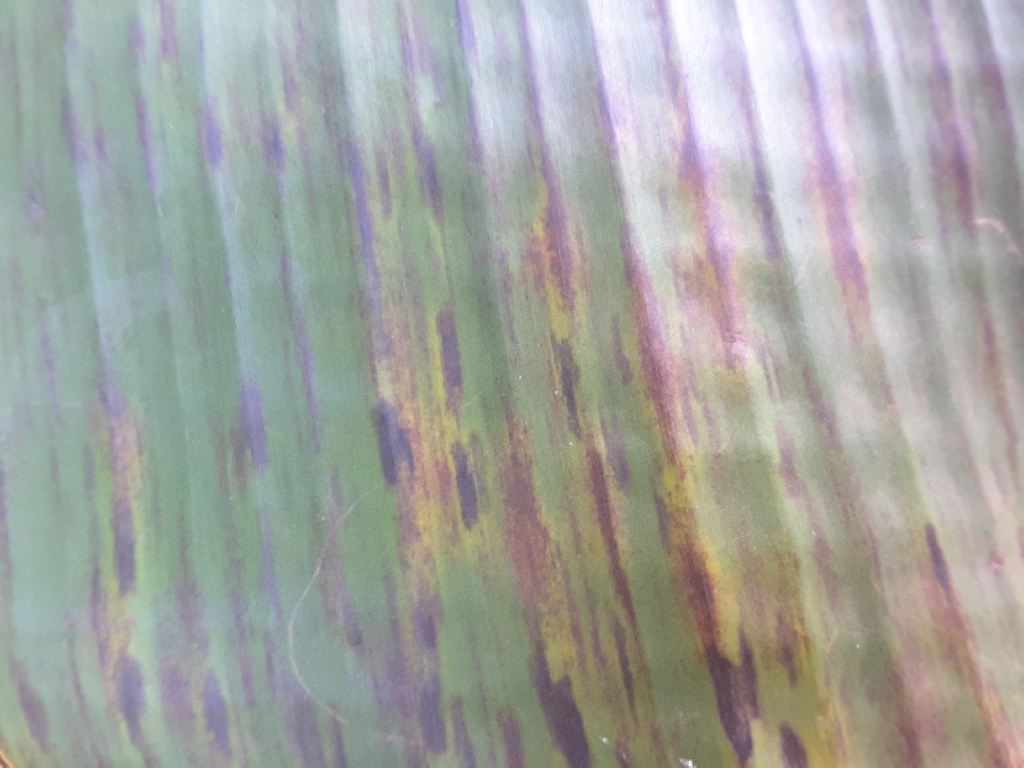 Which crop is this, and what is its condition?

banana, black sigatoka
